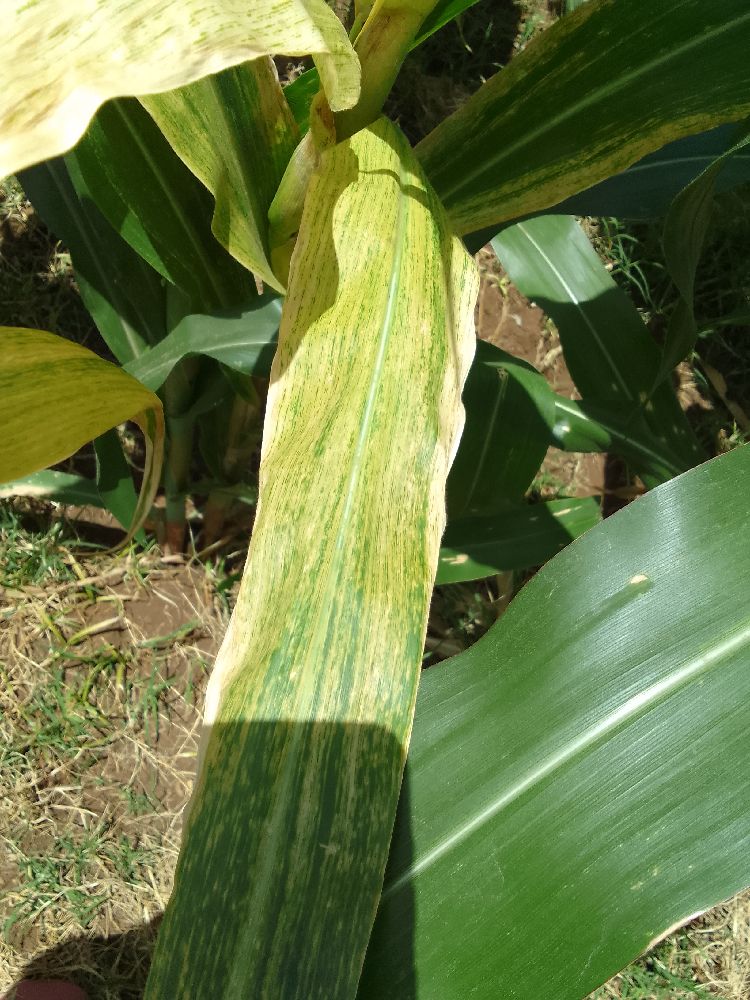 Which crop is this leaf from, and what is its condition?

maize, maize lethal necrosis
